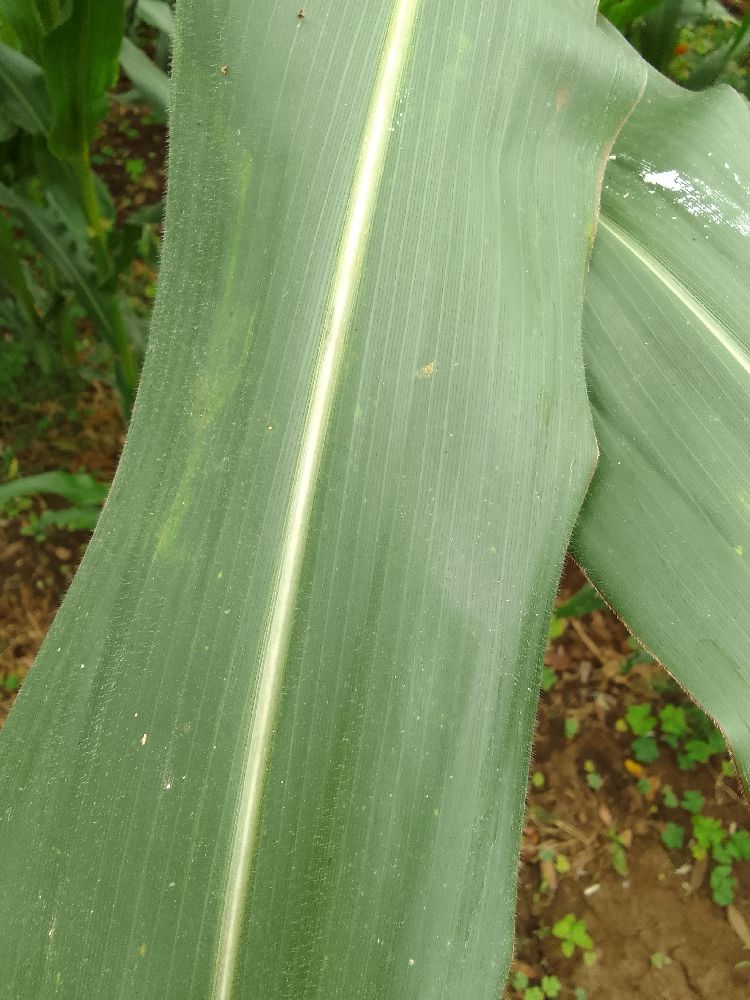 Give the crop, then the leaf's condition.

maize, healthy
